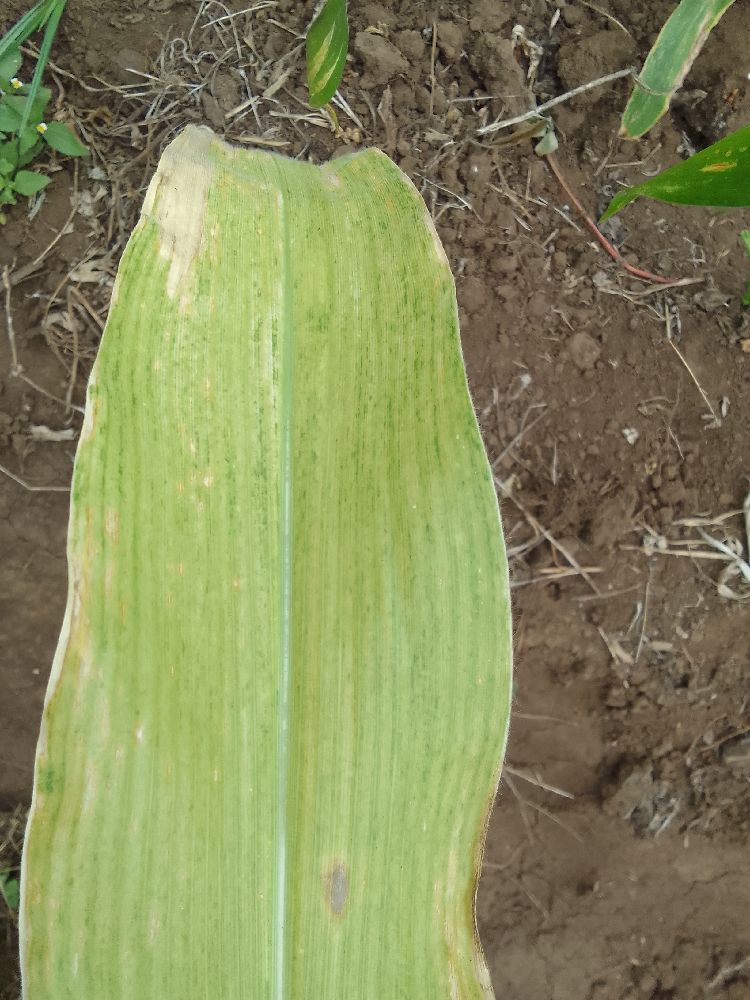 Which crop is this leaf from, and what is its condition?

maize, maize lethal necrosis
